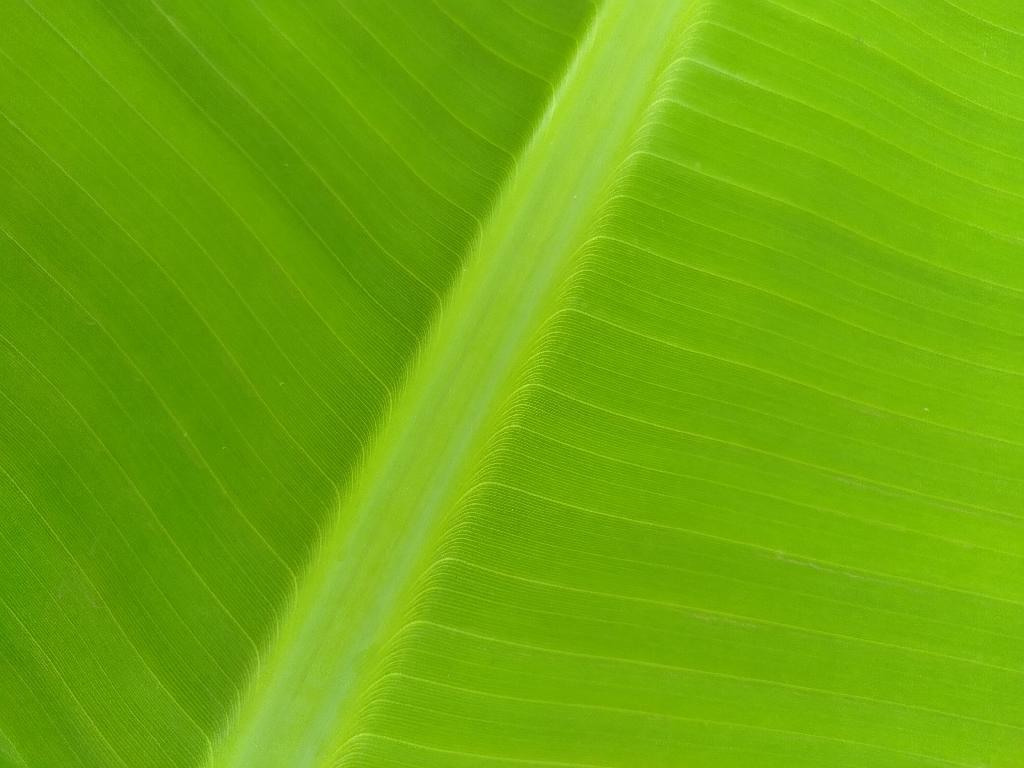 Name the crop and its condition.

banana, healthy
